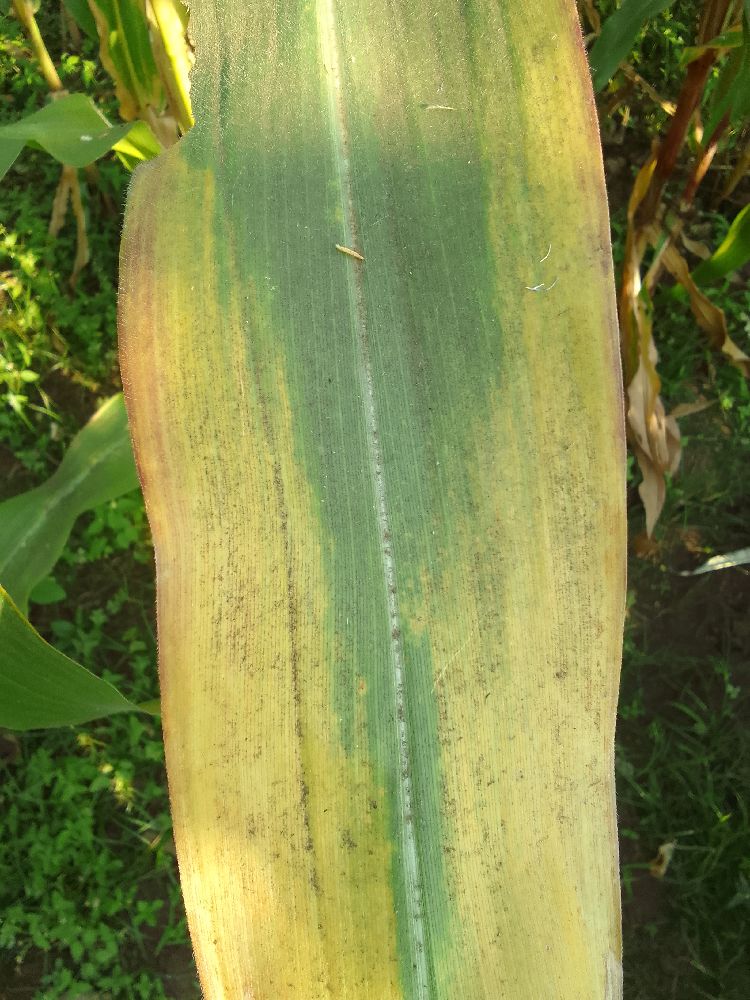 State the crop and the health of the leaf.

maize, maize lethal necrosis
